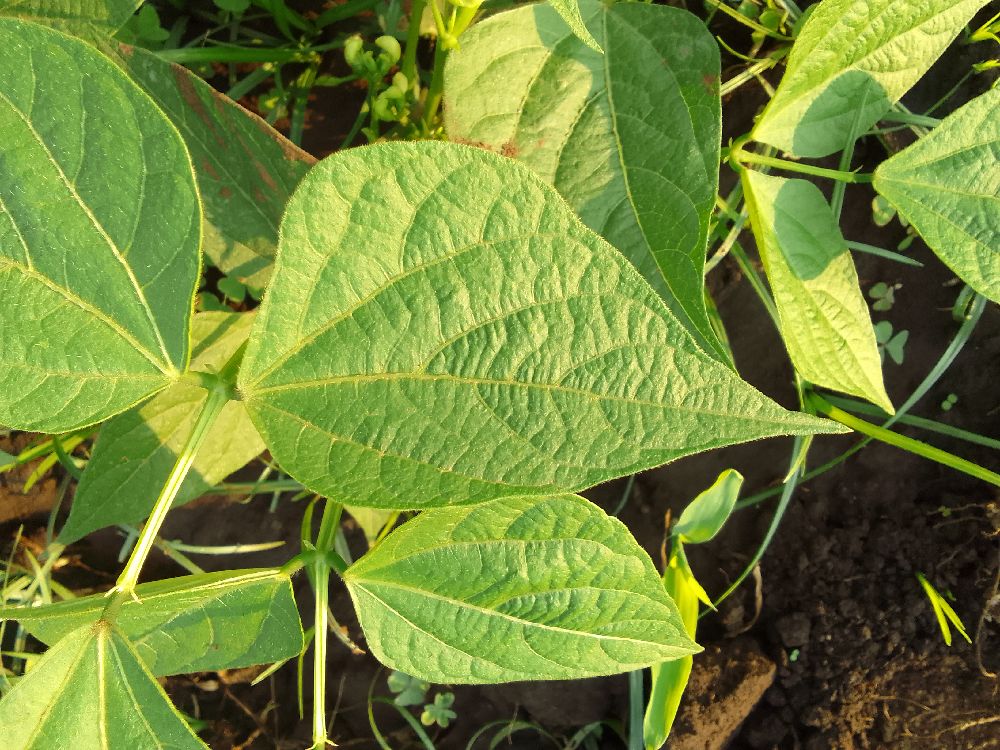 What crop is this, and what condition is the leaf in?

common bean, healthy
